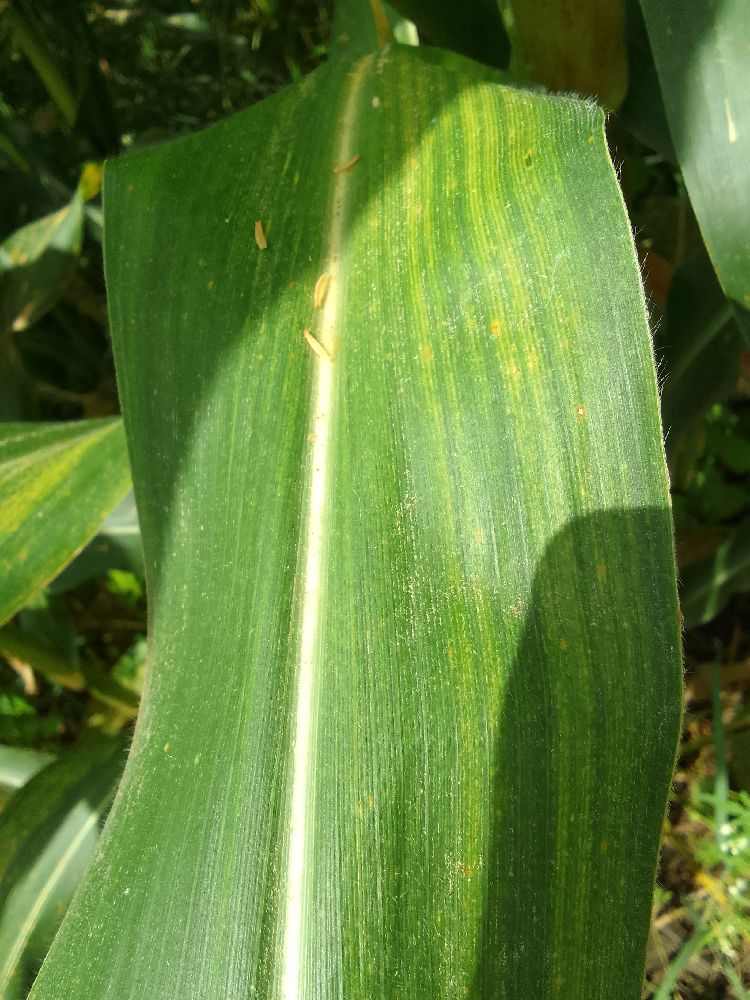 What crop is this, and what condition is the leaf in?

maize, maize streak virus
